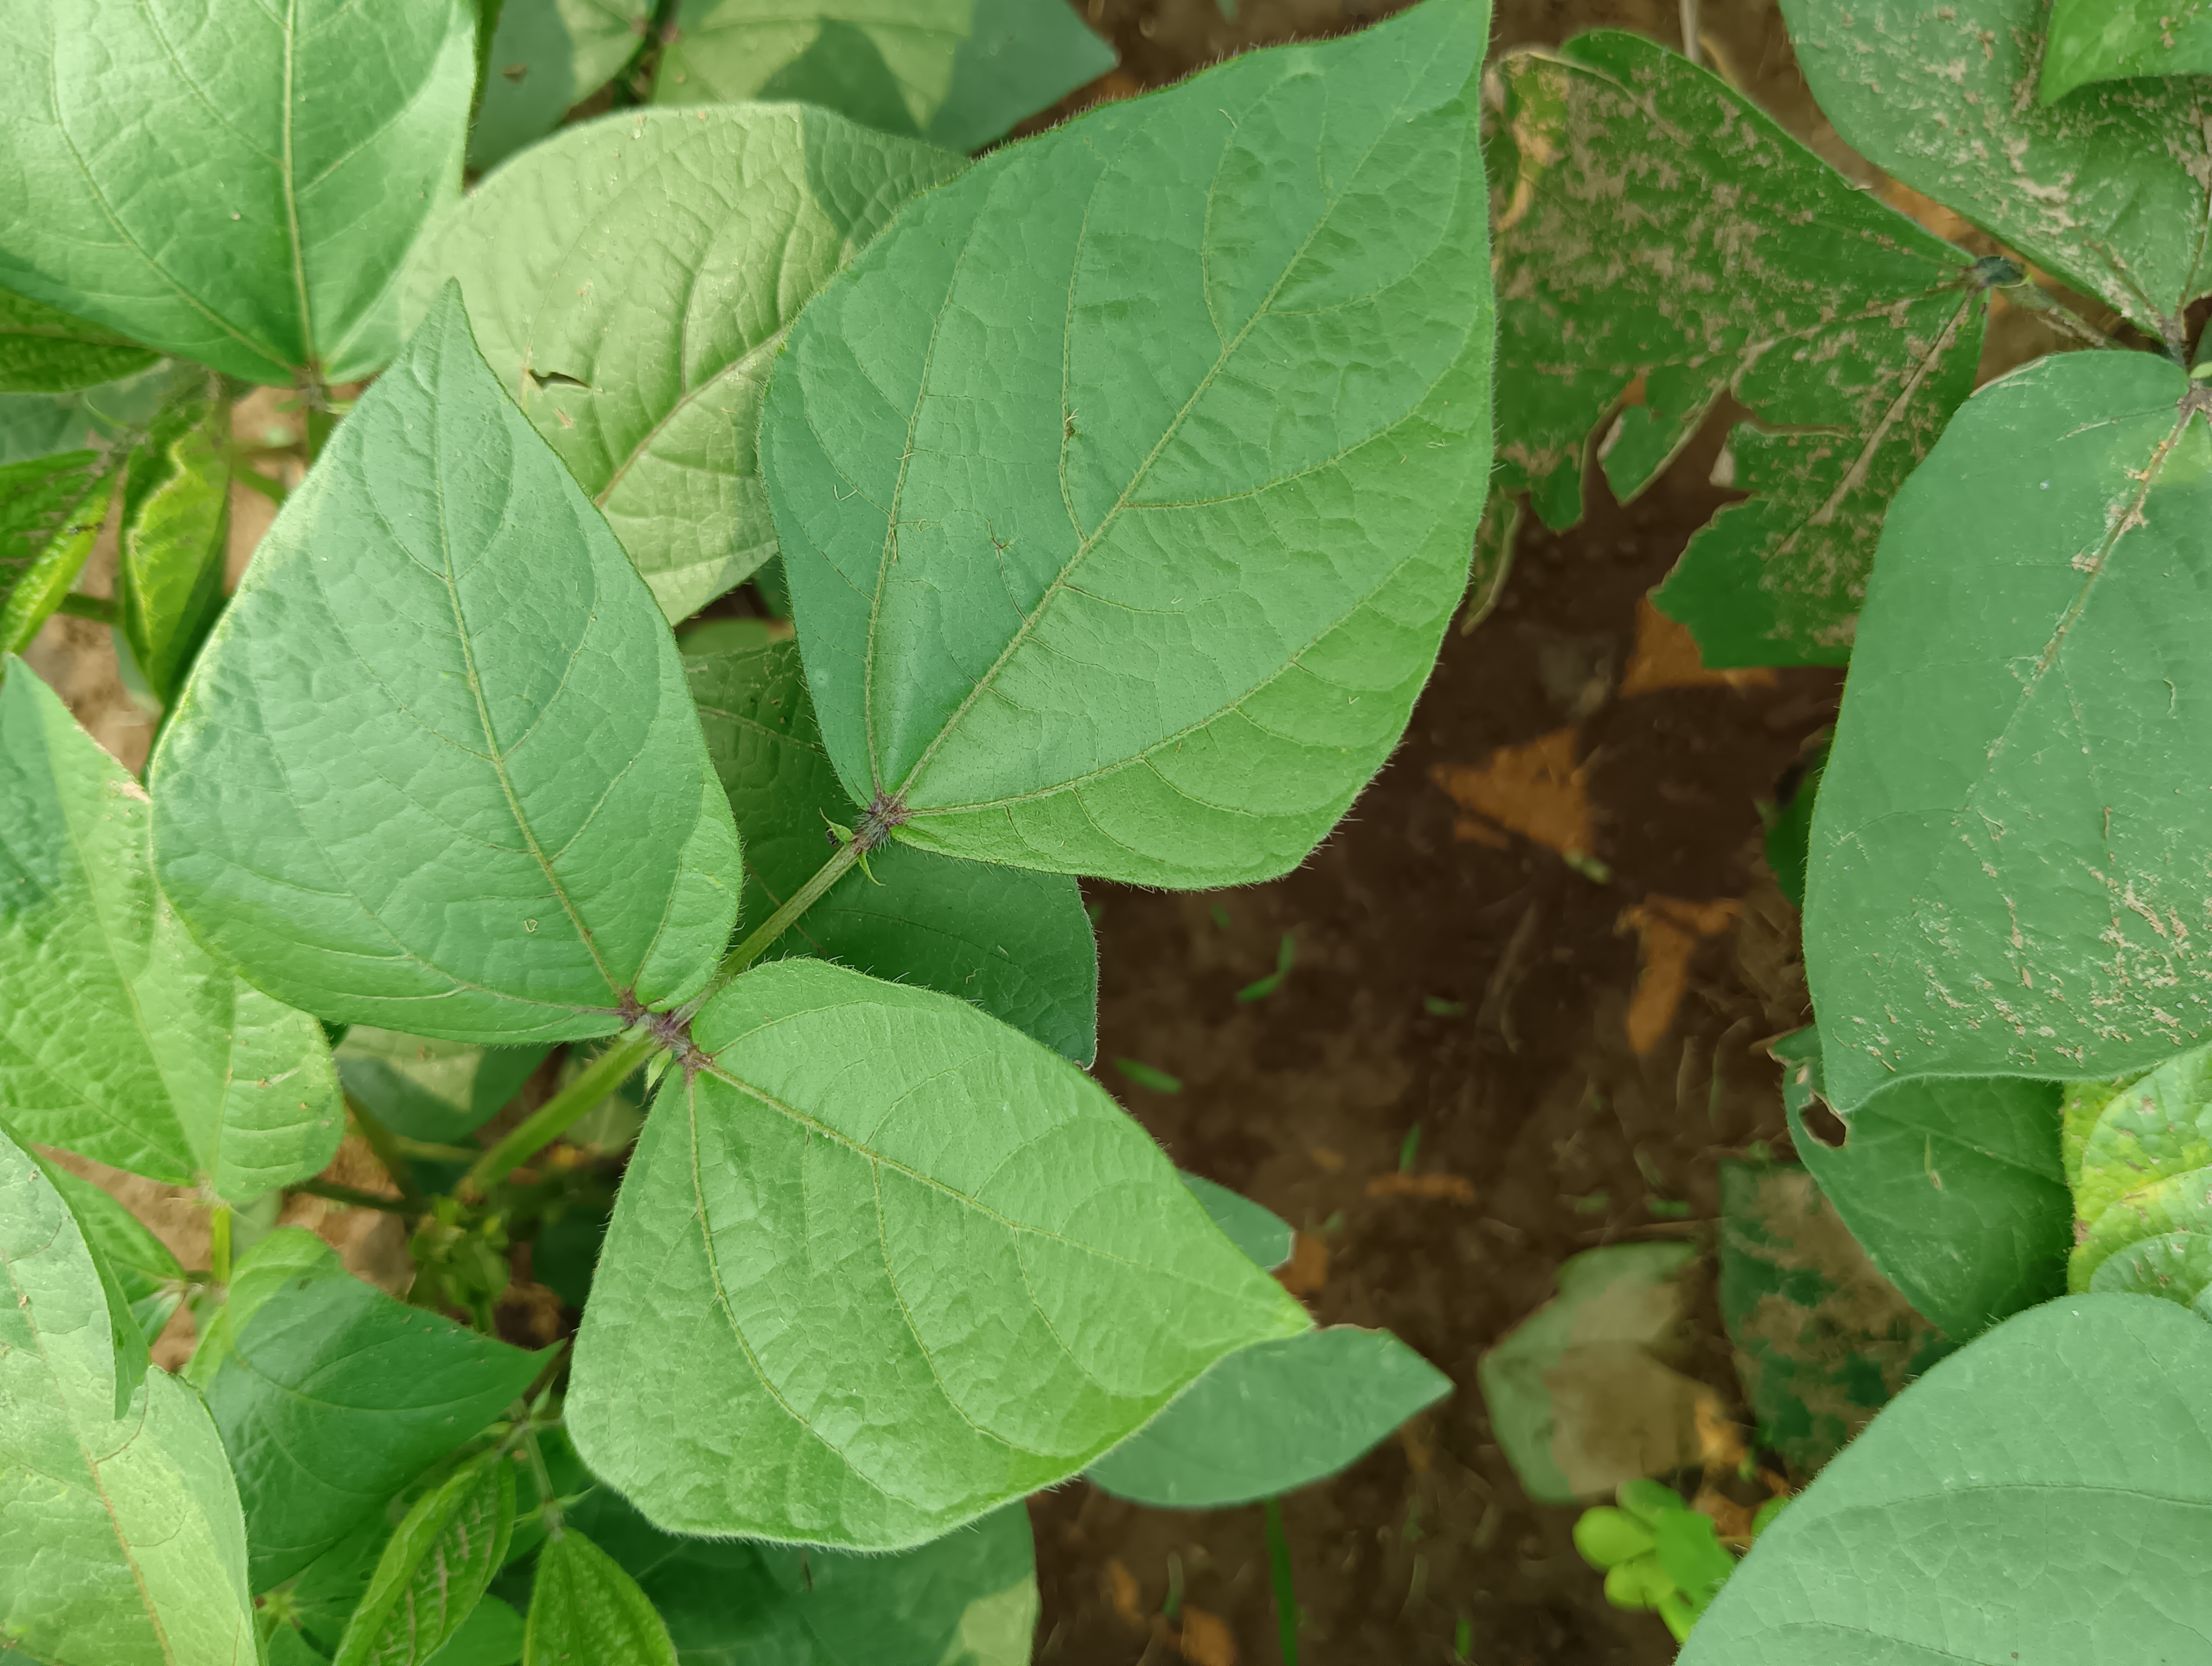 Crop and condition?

mungbean, healthy
